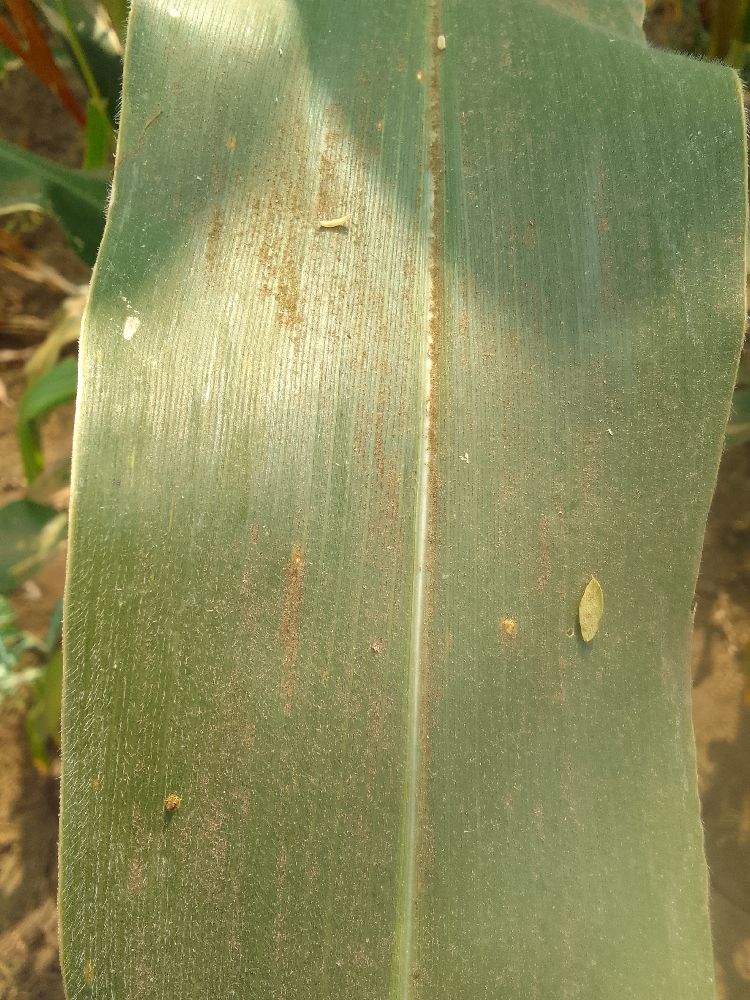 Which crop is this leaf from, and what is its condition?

maize, healthy
